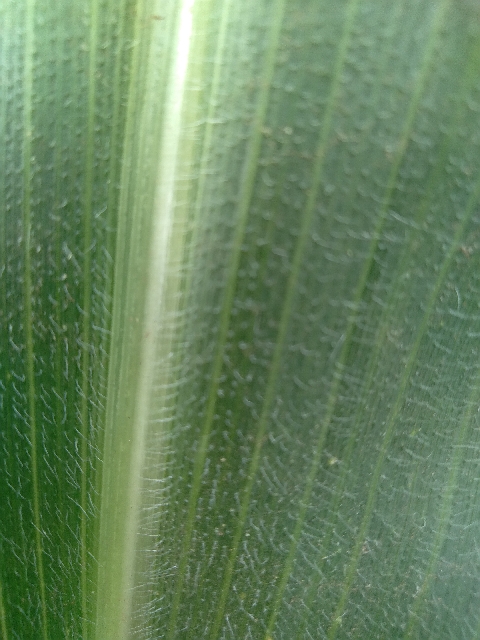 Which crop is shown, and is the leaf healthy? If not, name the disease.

maize, healthy
